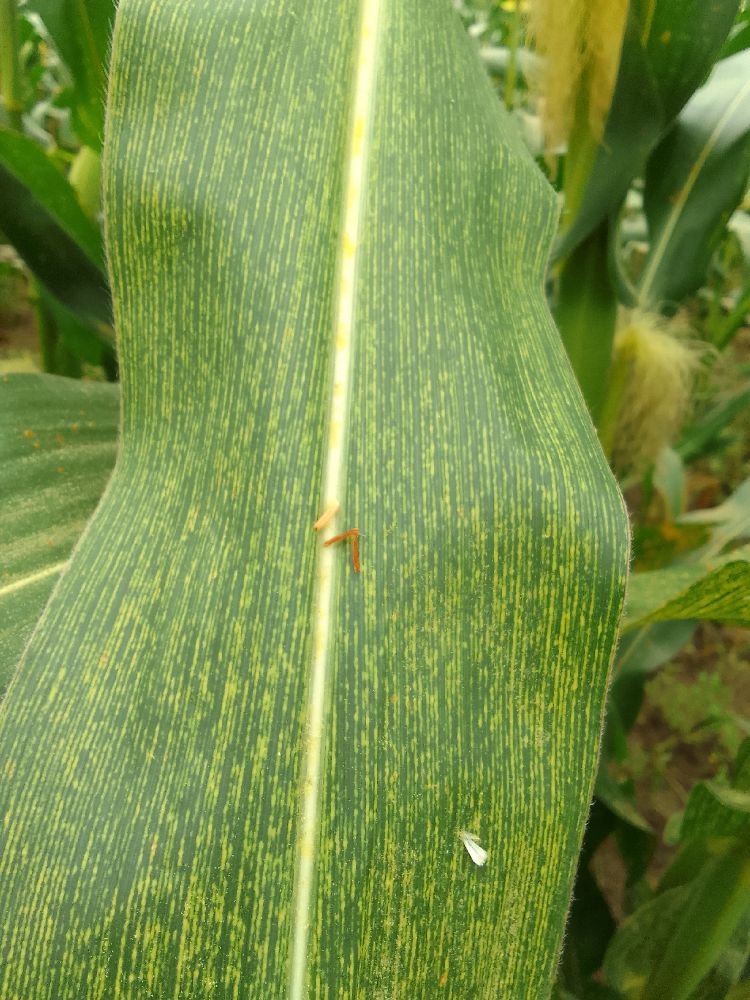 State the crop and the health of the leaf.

maize, maize streak virus
